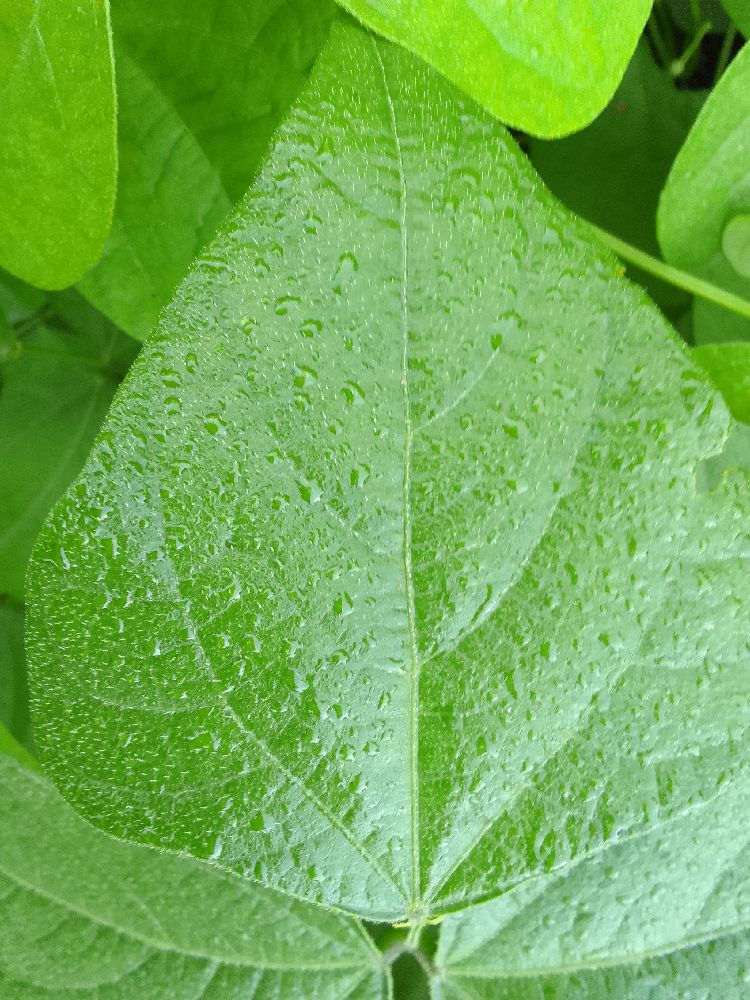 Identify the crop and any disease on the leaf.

common bean, healthy
